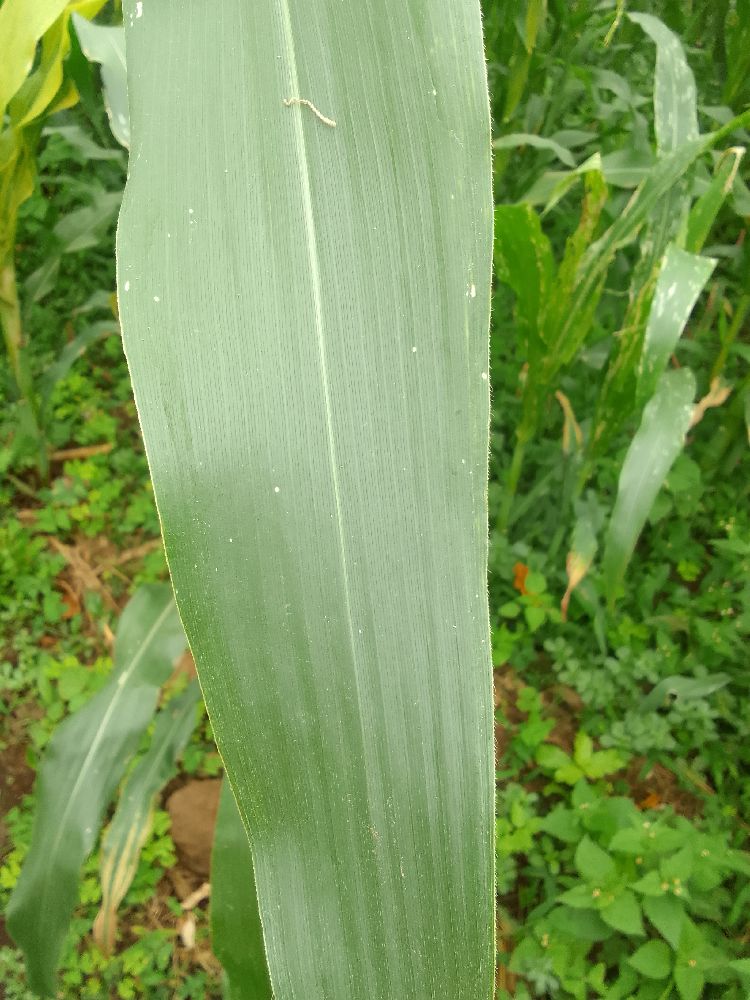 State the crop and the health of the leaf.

maize, healthy
